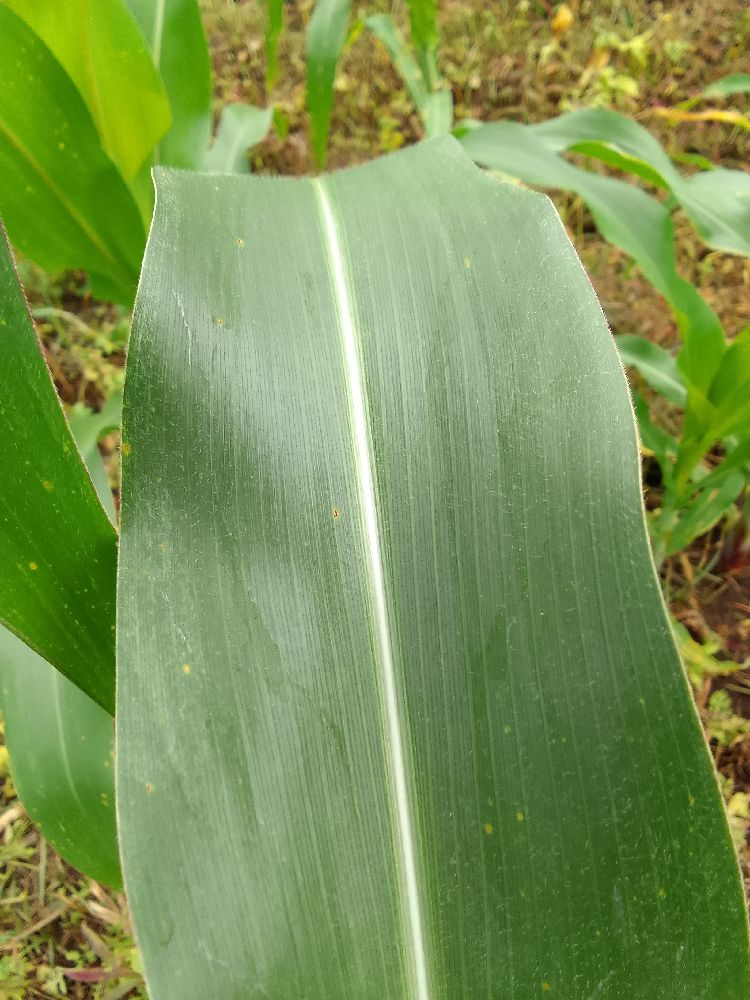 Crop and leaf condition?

maize, healthy
